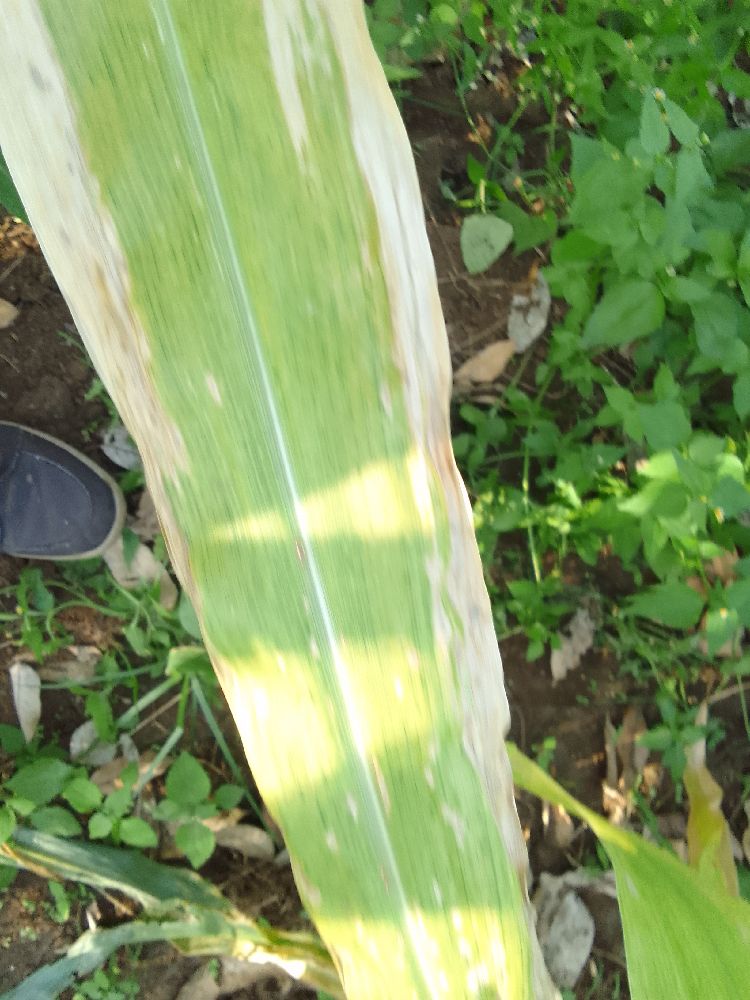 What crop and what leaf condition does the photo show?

maize, maize lethal necrosis
